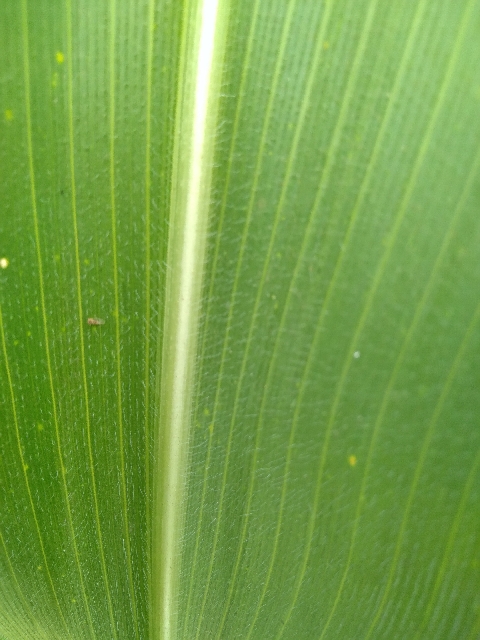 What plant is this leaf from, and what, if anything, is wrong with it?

maize, healthy
